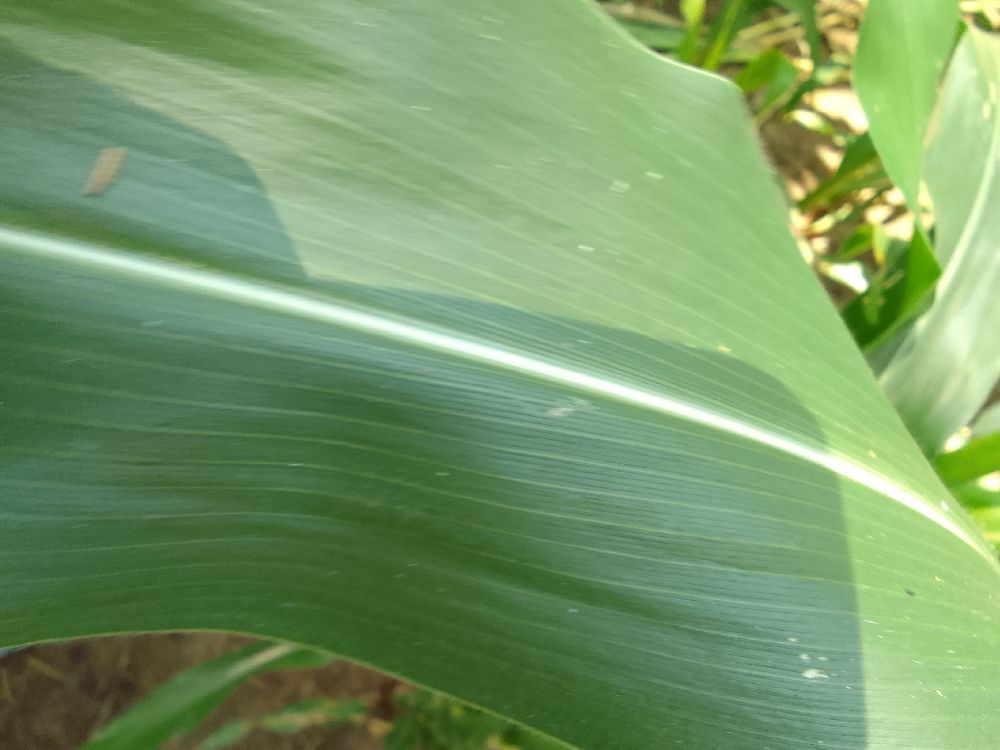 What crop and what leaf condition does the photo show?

maize, healthy
